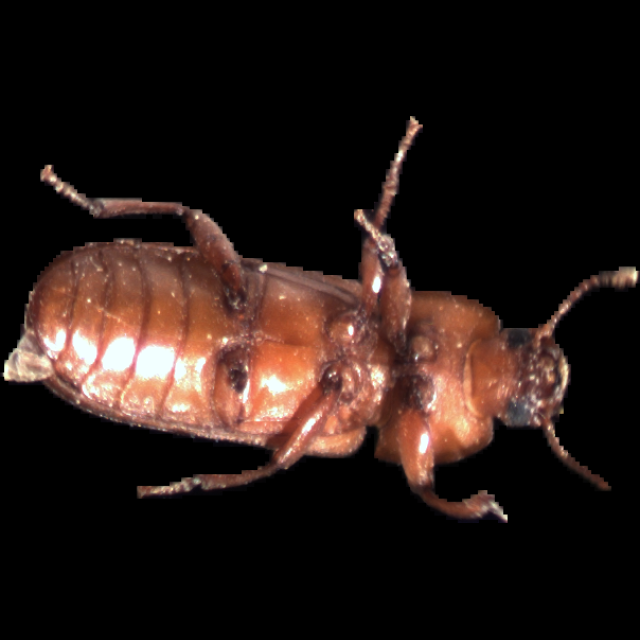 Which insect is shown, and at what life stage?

mealworm beetle
